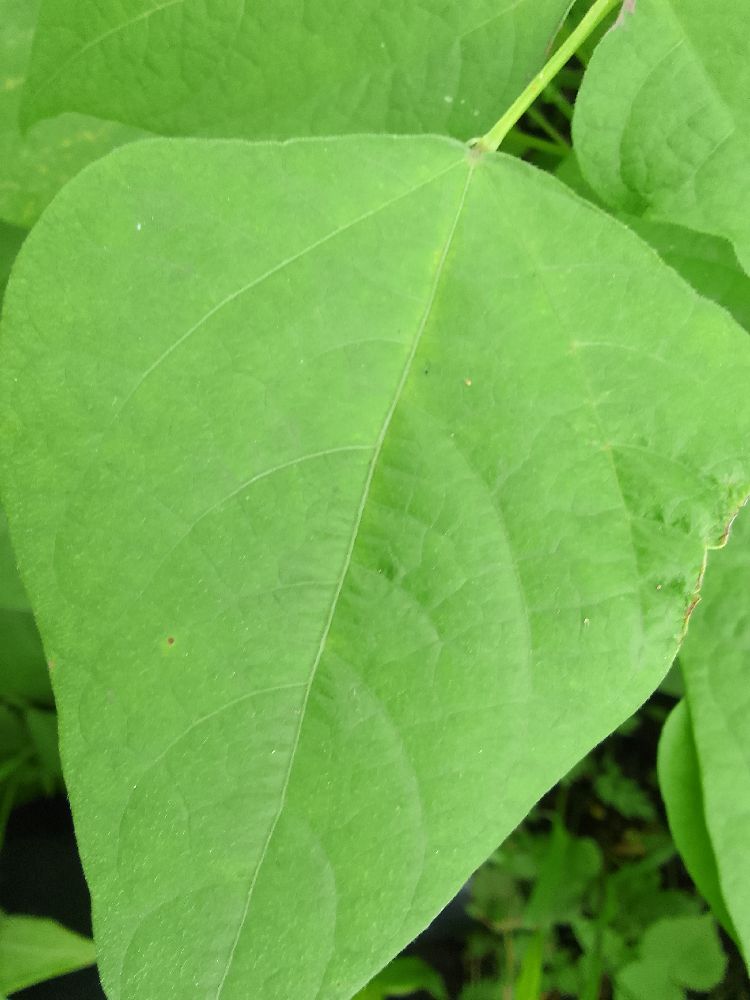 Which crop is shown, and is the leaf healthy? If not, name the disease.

common bean, healthy
